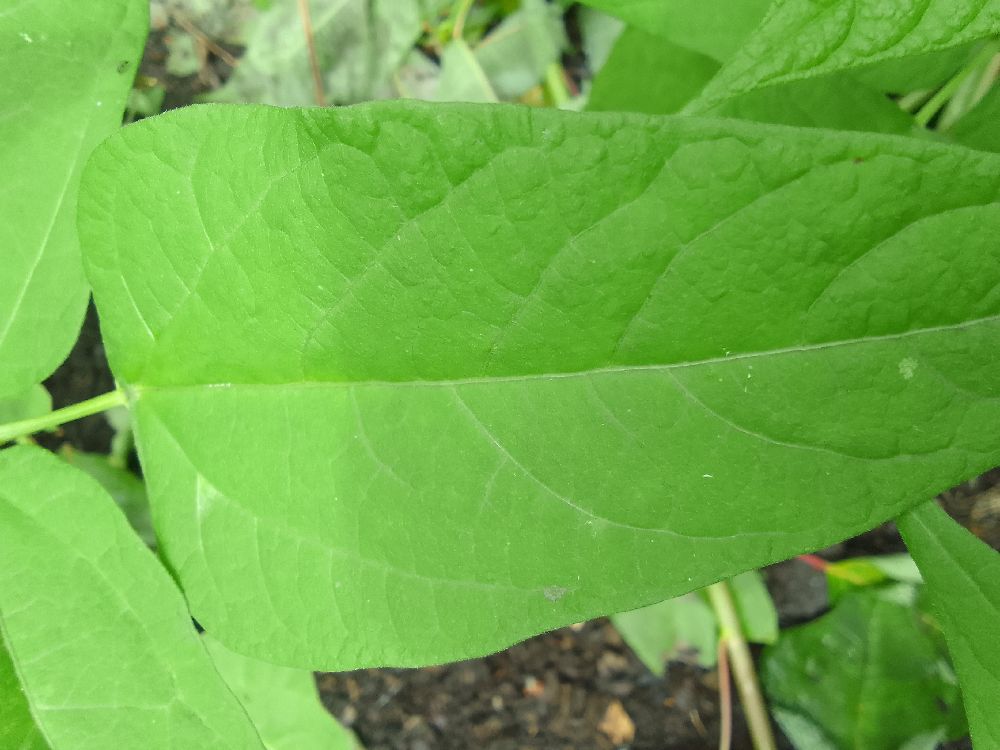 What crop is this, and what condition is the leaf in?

common bean, healthy
